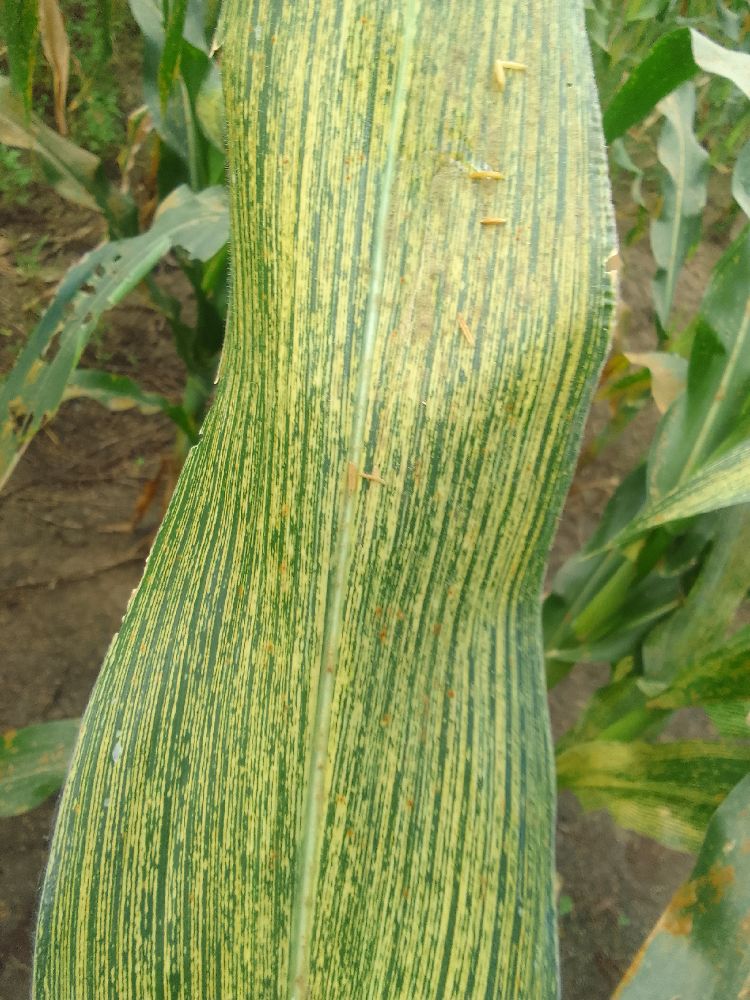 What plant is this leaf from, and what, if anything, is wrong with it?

maize, maize streak virus
